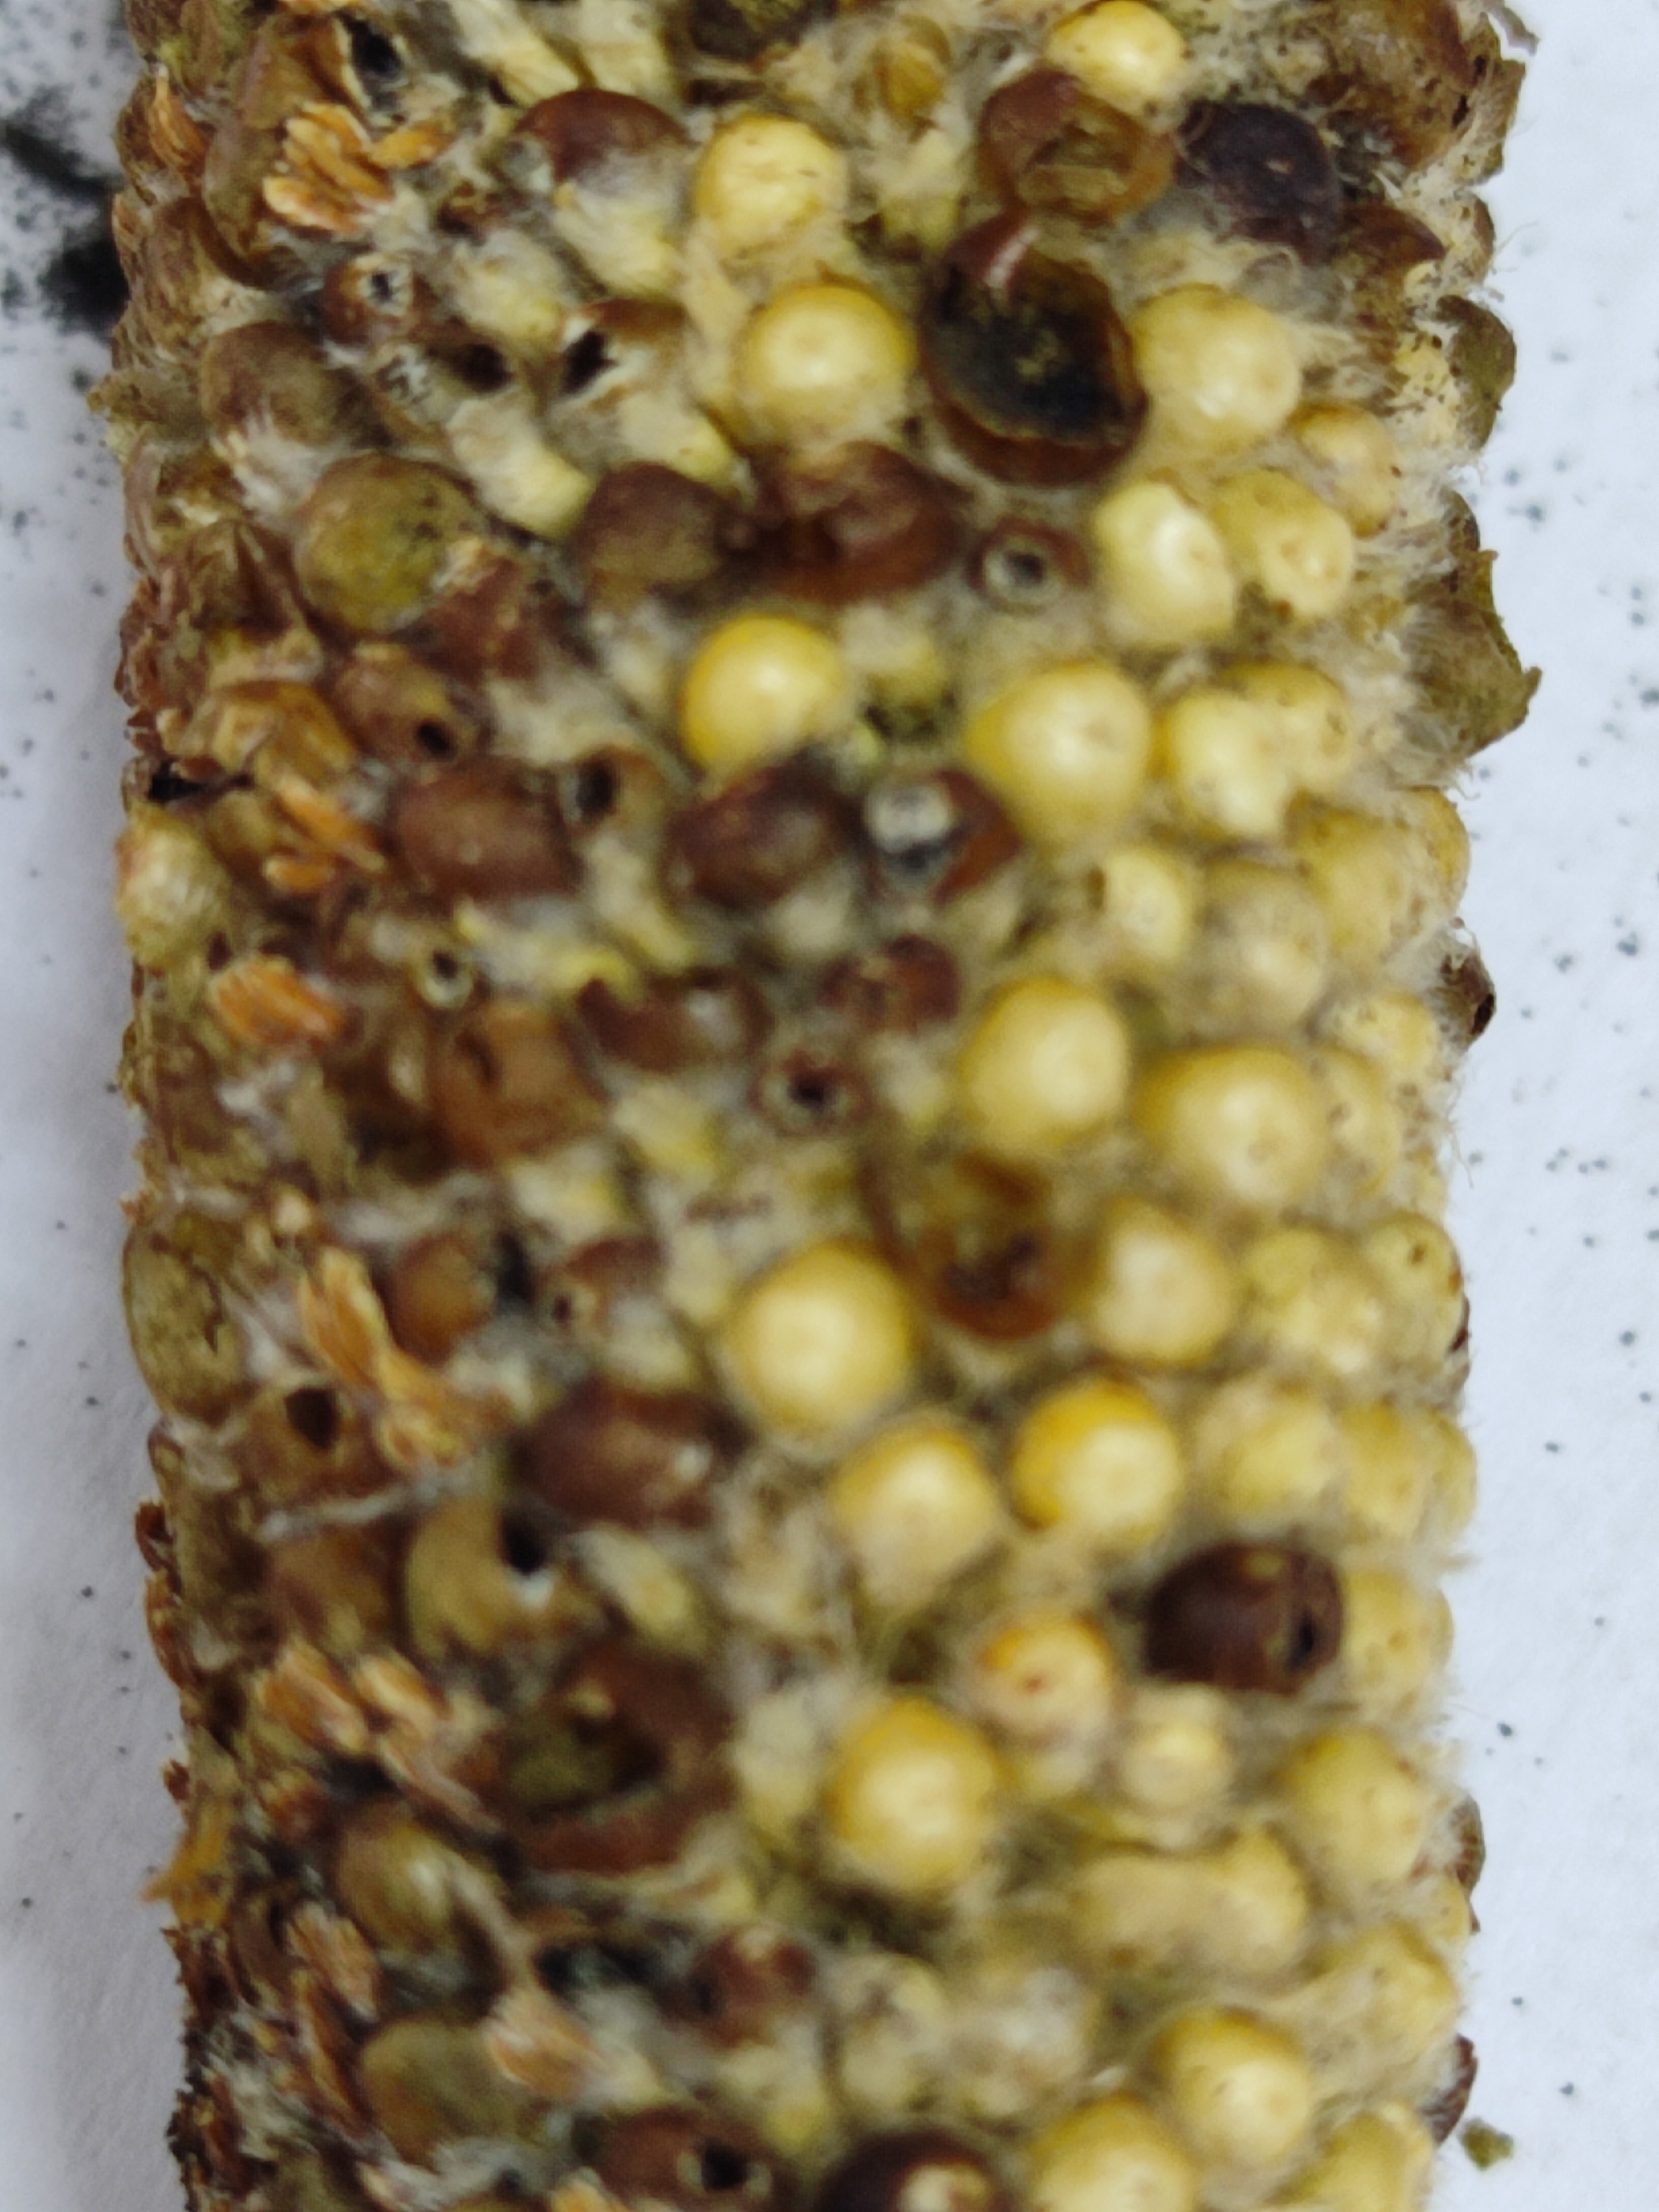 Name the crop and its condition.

pearl millet, smut
